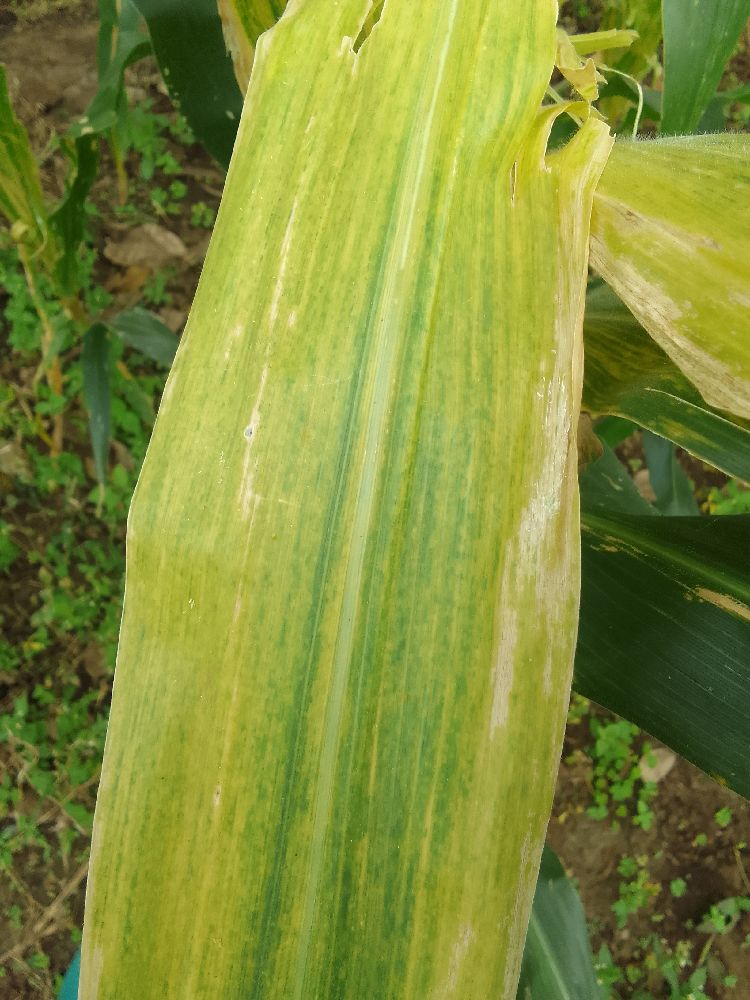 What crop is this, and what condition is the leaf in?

maize, maize lethal necrosis
